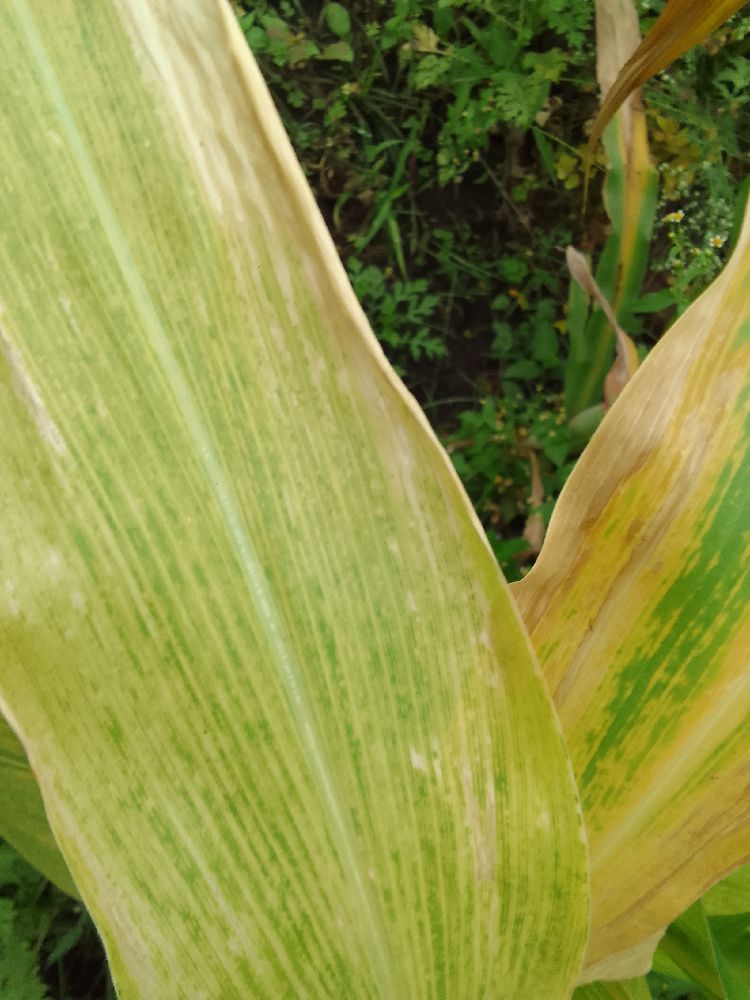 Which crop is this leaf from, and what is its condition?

maize, maize lethal necrosis
